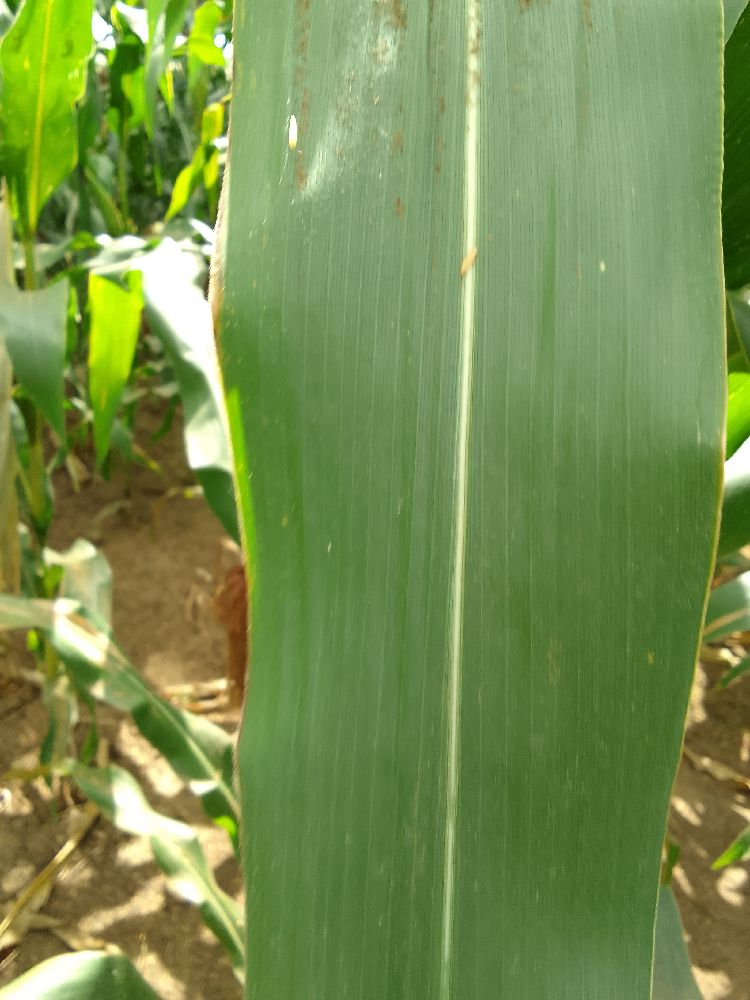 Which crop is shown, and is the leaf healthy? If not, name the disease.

maize, healthy
